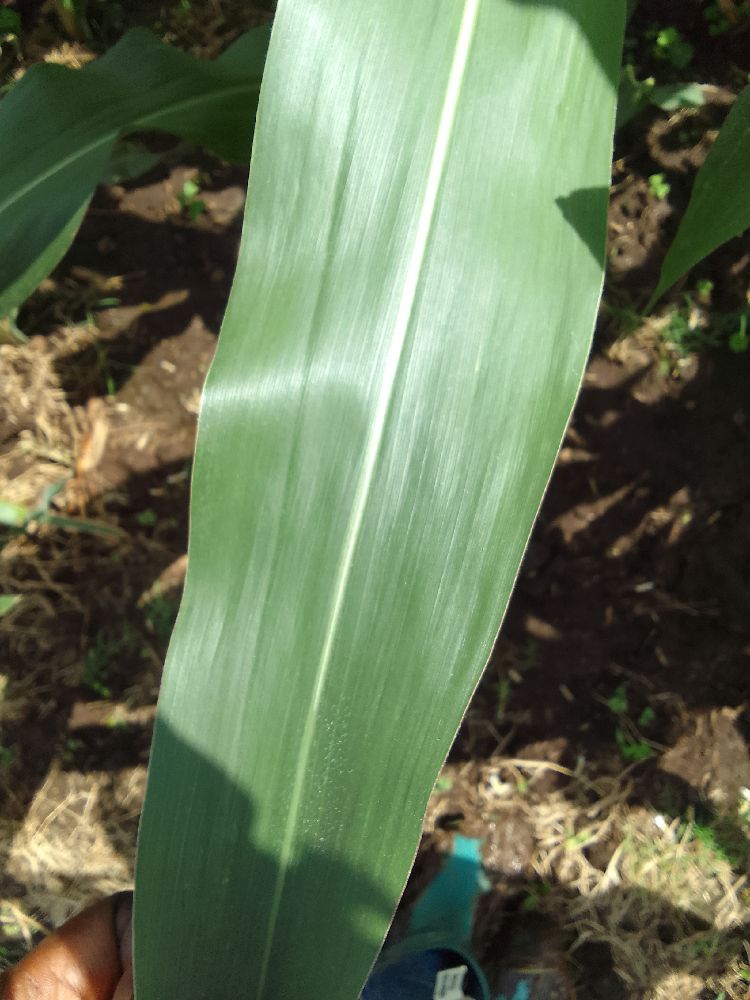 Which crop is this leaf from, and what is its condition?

maize, healthy
